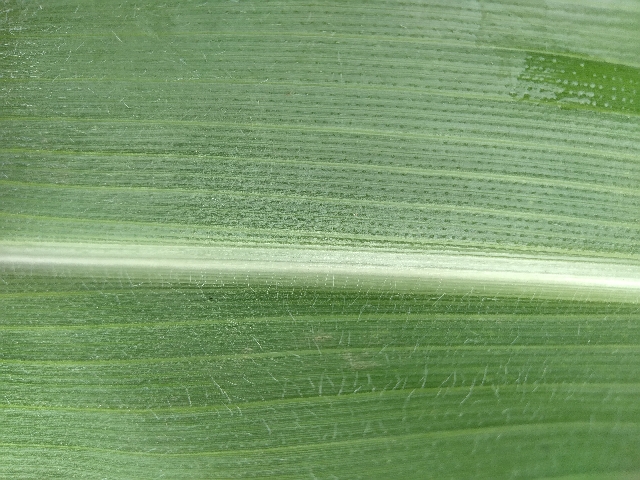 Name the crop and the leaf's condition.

maize, healthy
